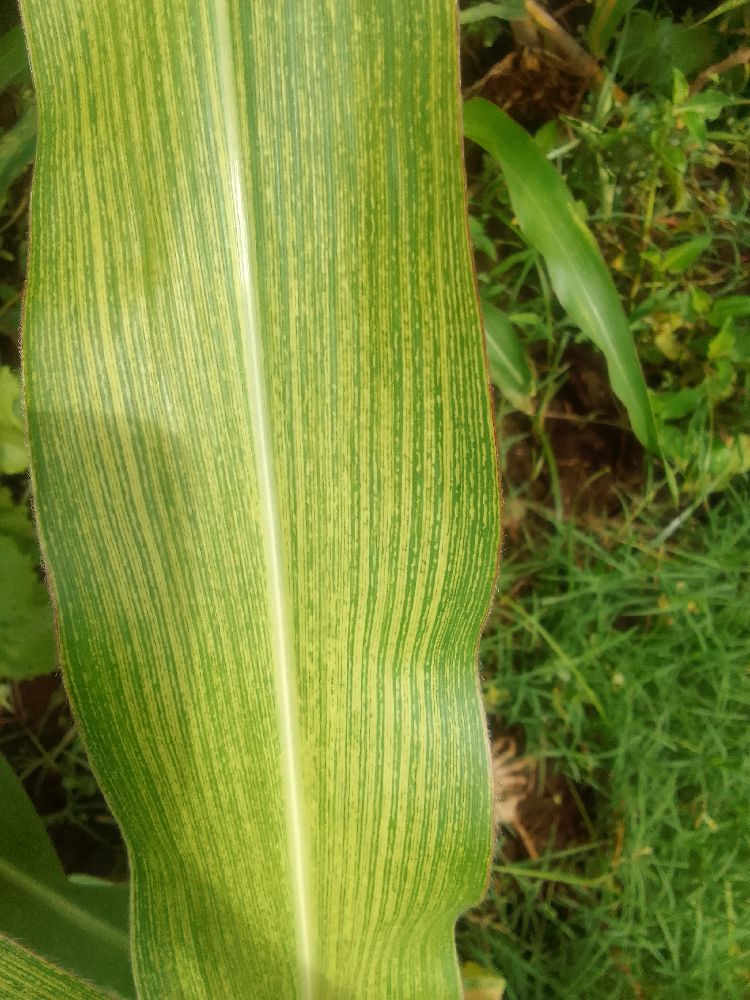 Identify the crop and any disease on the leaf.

maize, maize lethal necrosis
